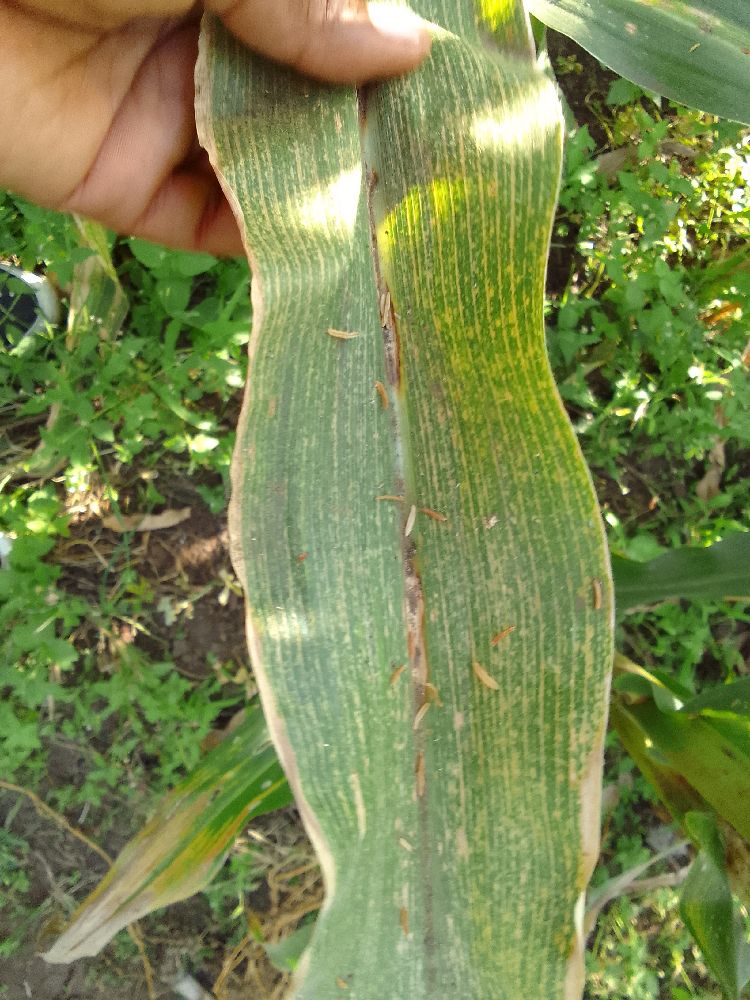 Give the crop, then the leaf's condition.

maize, maize lethal necrosis
